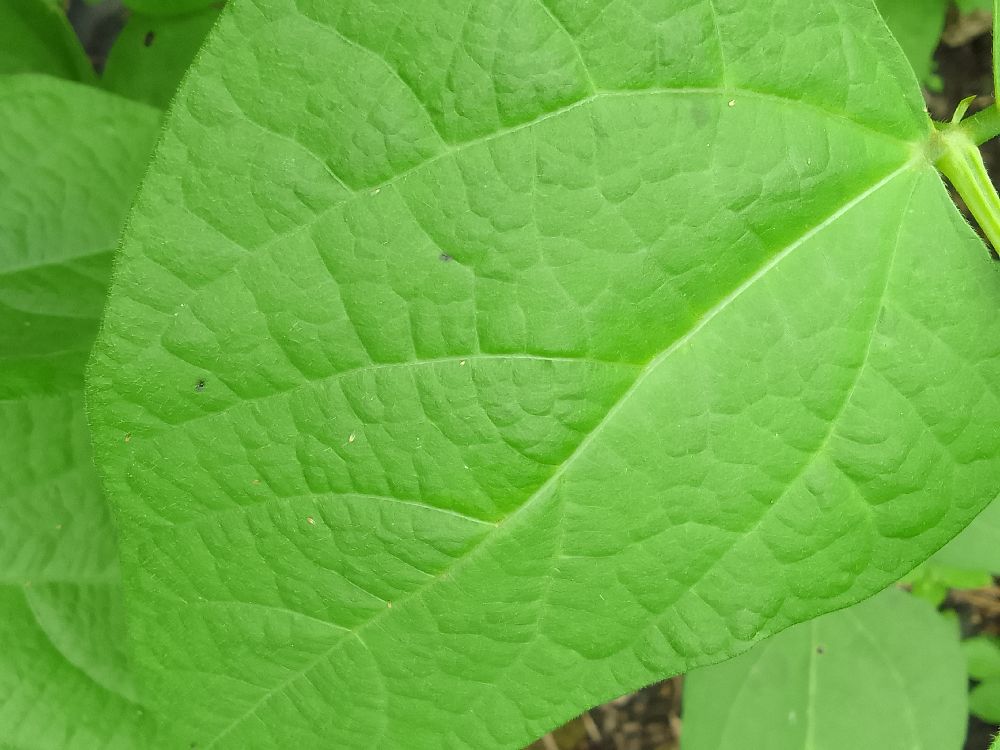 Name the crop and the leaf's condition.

common bean, healthy
